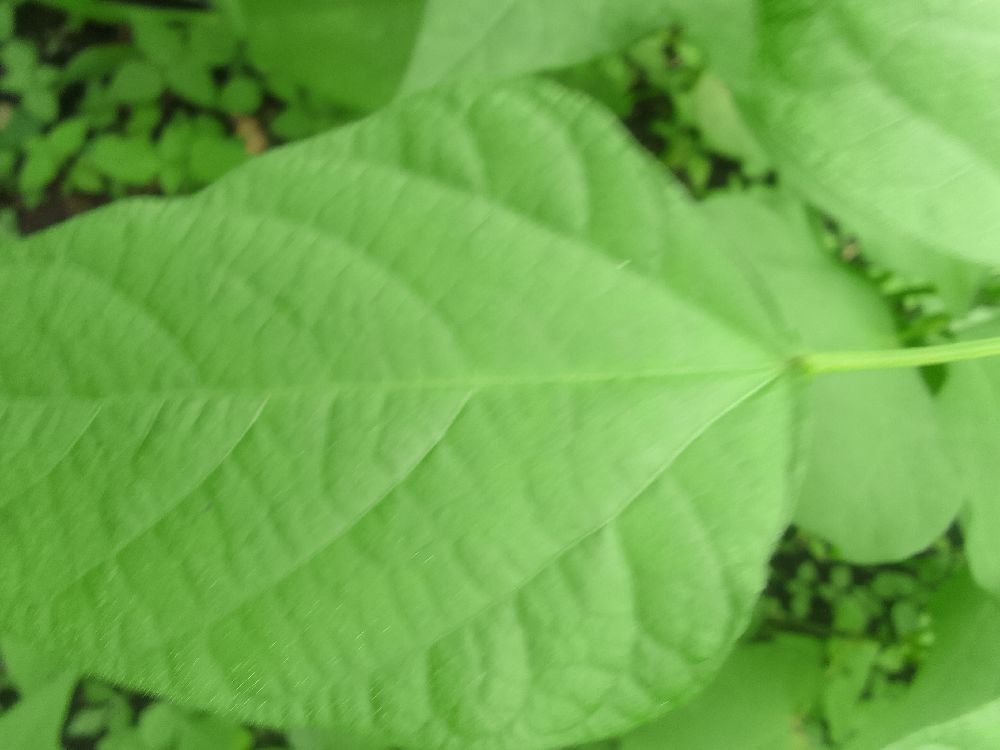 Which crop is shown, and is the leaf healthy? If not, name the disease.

common bean, healthy
